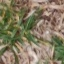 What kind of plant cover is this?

grass
